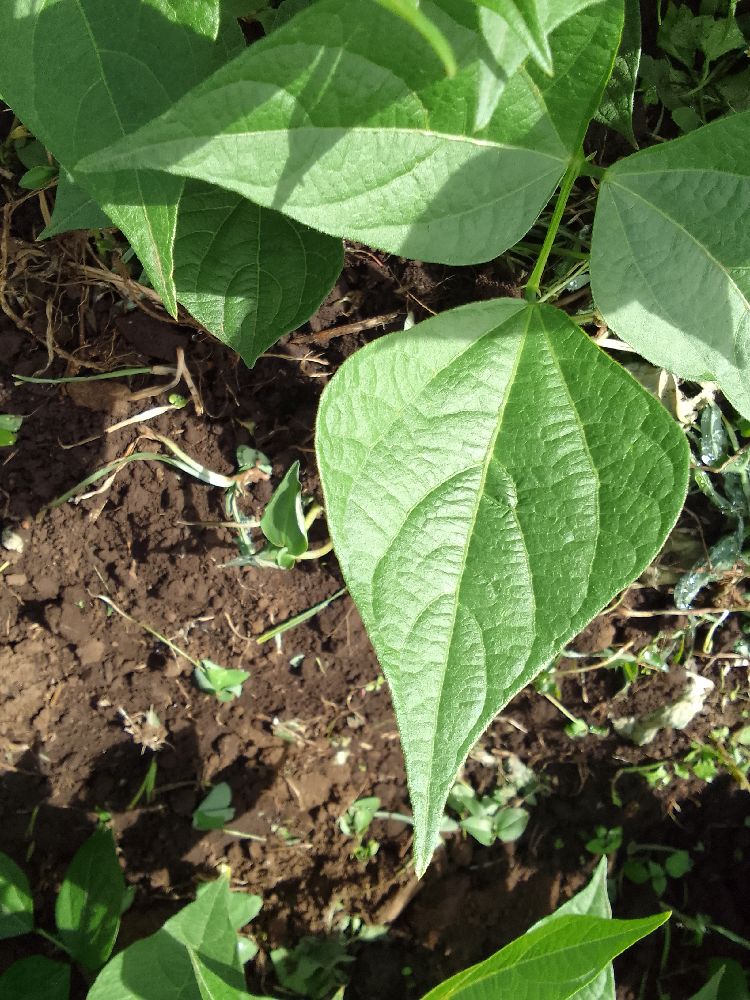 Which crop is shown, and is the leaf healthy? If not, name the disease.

common bean, healthy
